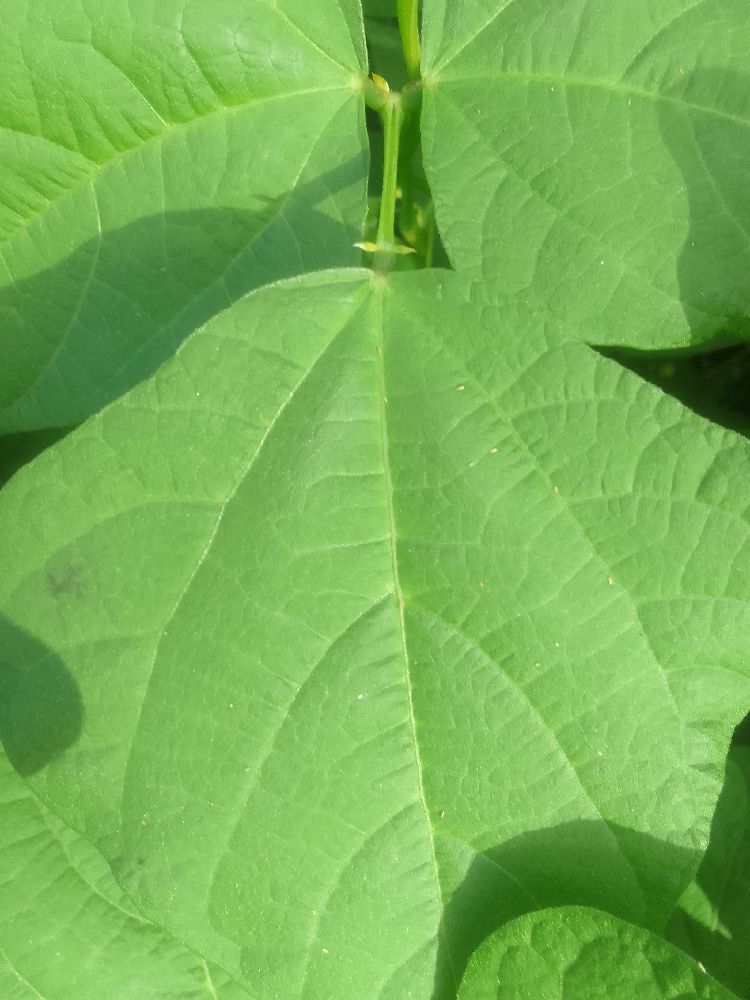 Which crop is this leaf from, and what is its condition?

common bean, healthy
